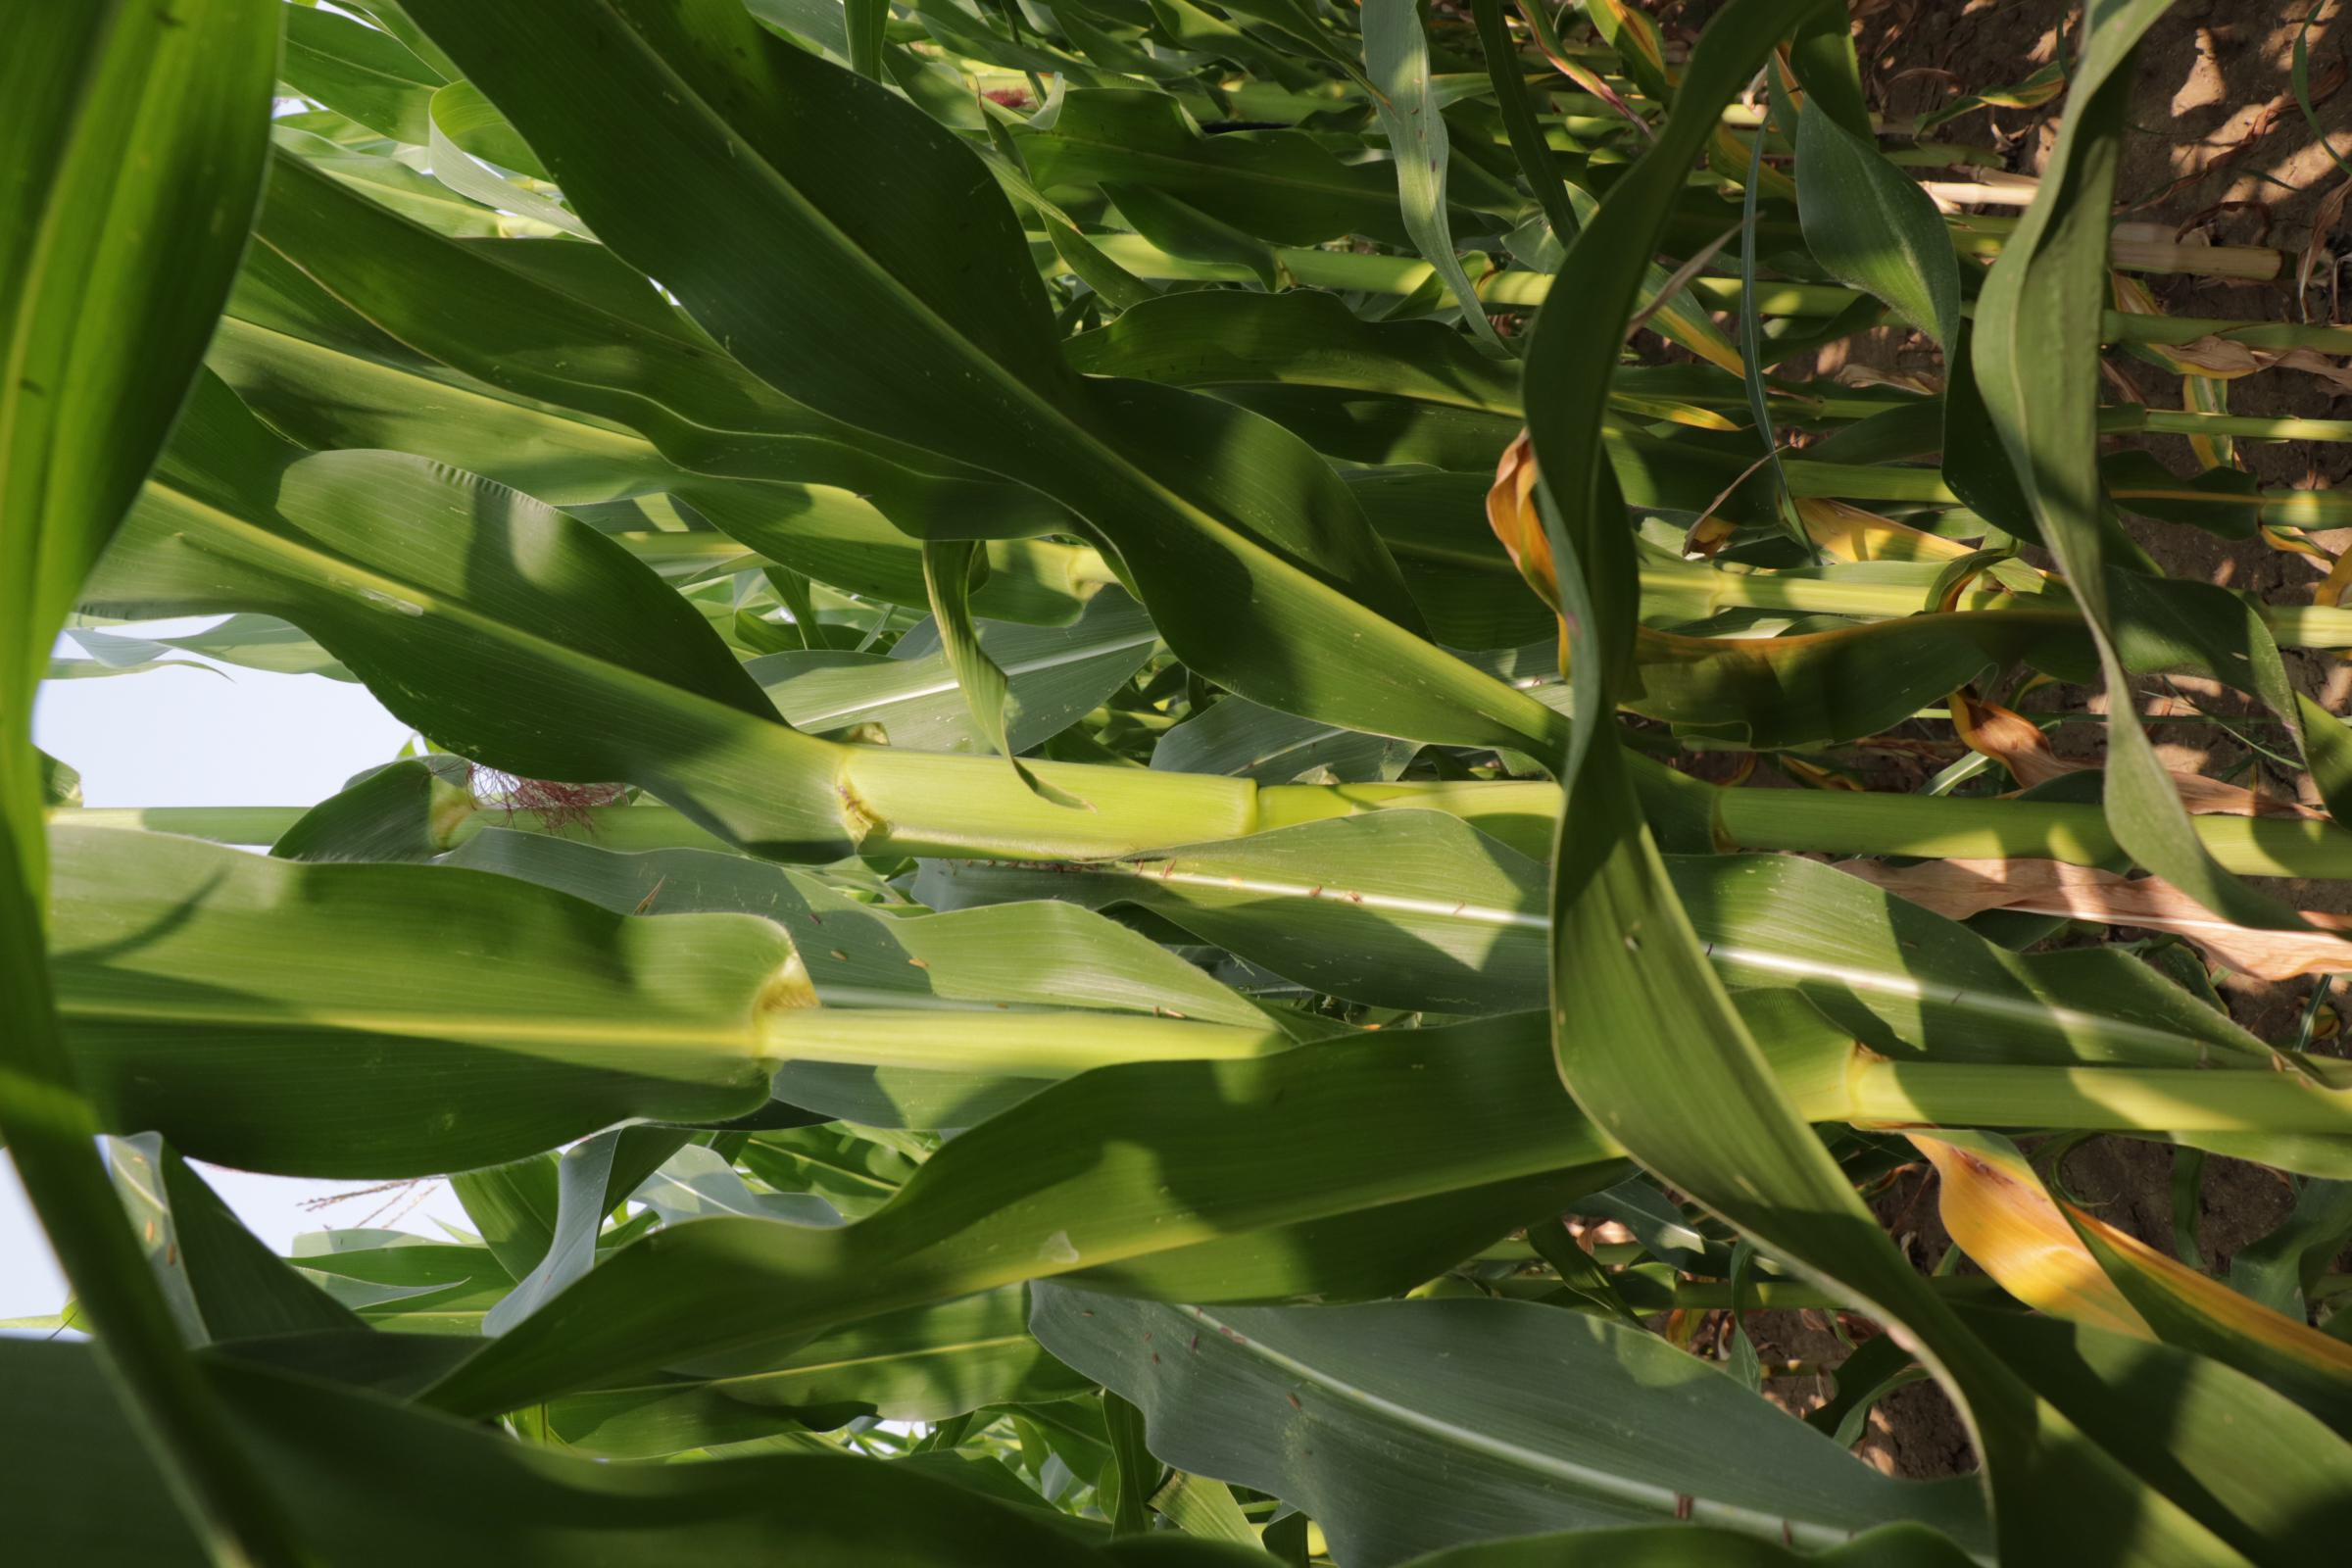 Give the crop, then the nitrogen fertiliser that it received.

maize, reduced nitrogen fertilisation
